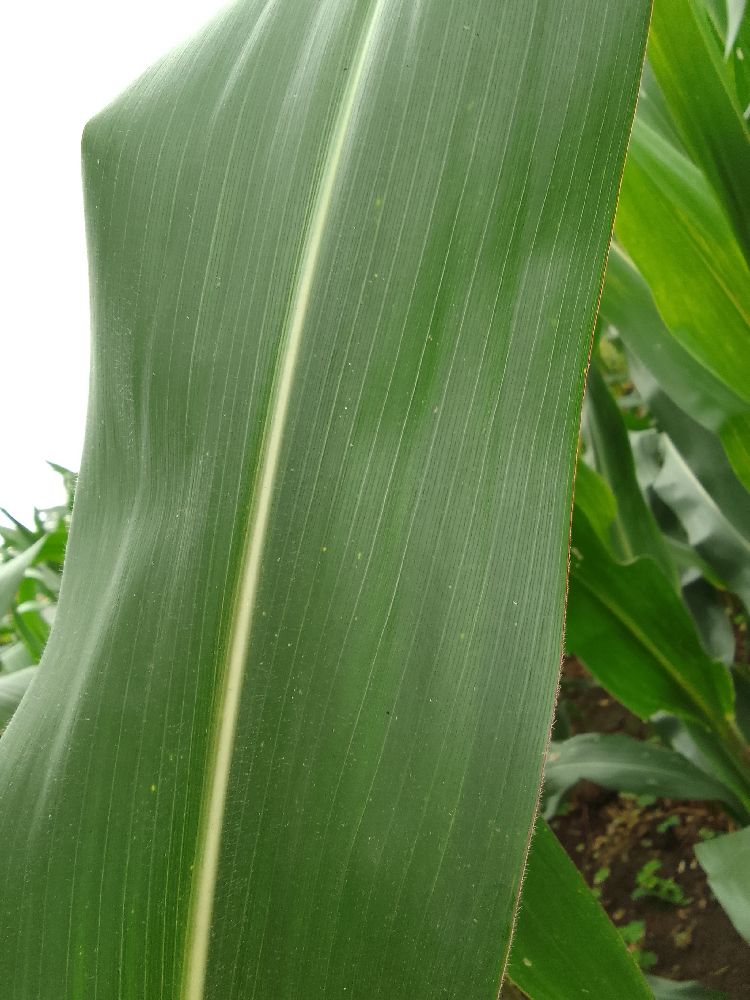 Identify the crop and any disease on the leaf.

maize, healthy
